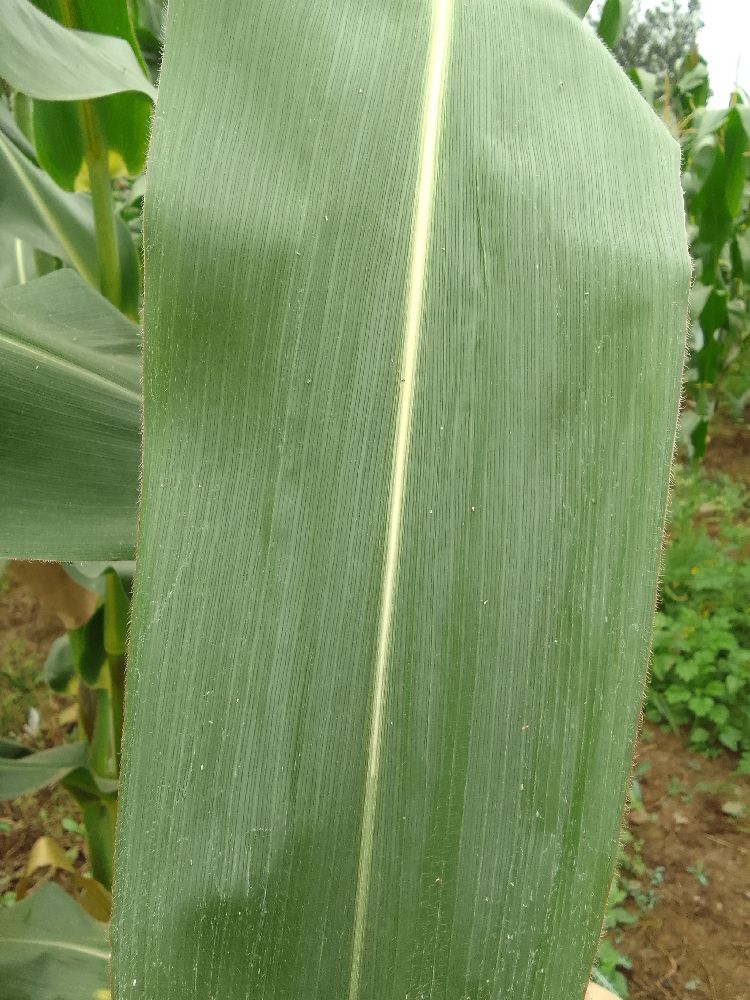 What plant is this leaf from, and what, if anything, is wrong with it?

maize, healthy
